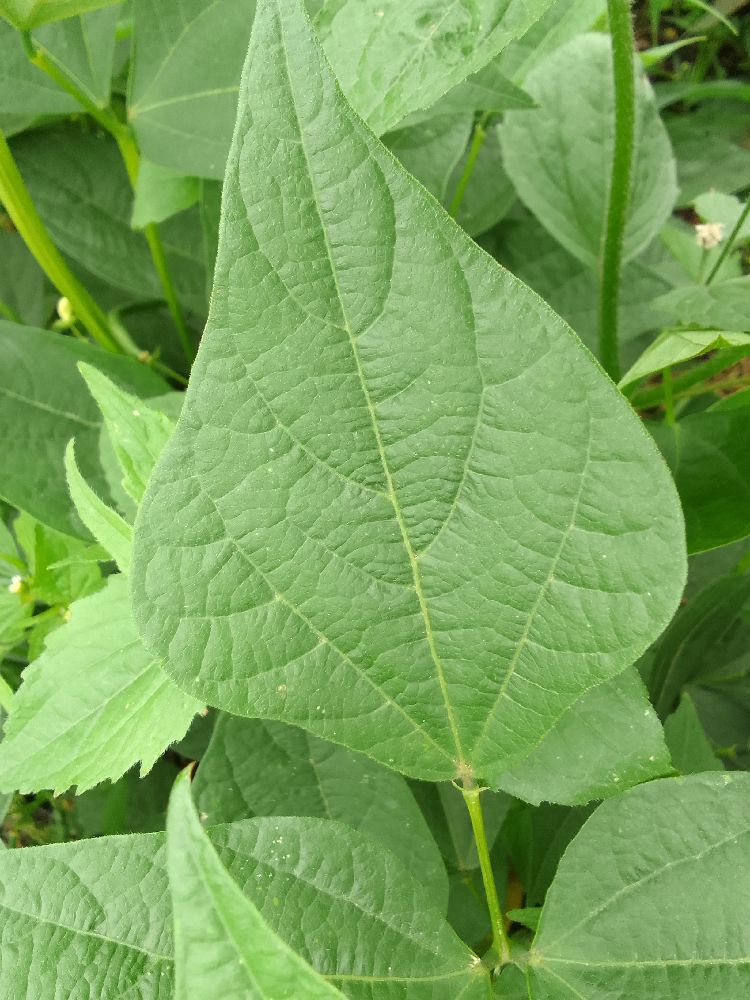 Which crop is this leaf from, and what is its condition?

common bean, healthy
